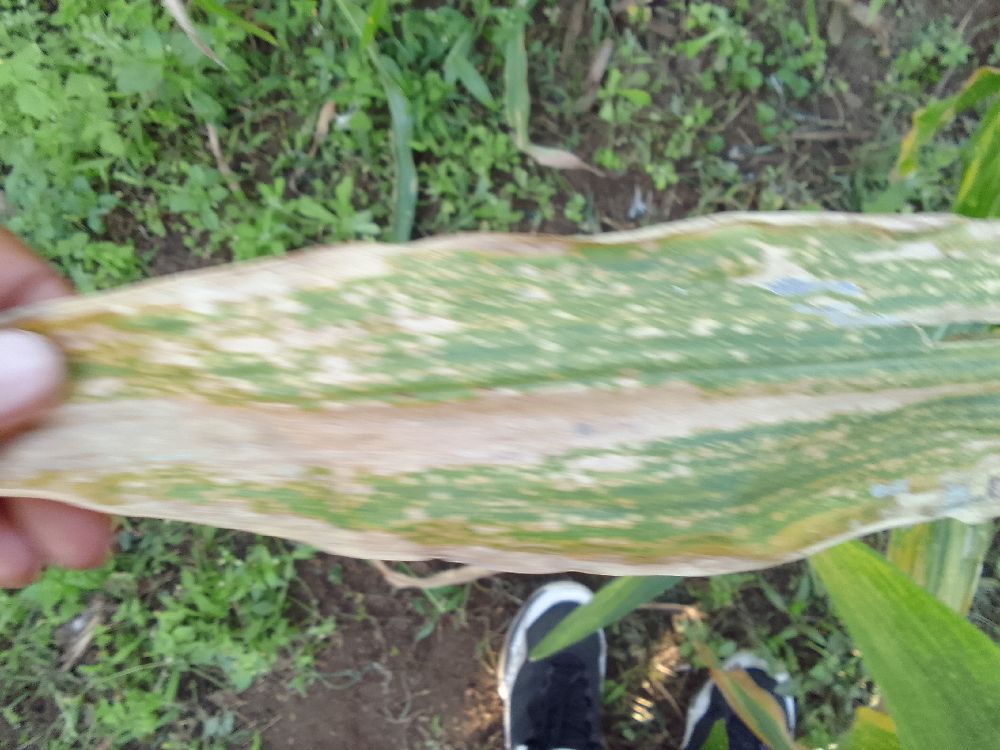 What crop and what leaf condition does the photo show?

maize, maize lethal necrosis
